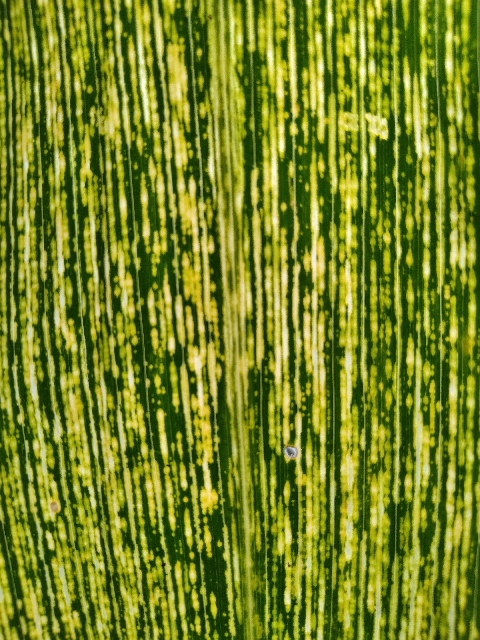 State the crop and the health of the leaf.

maize, maize streak virus
